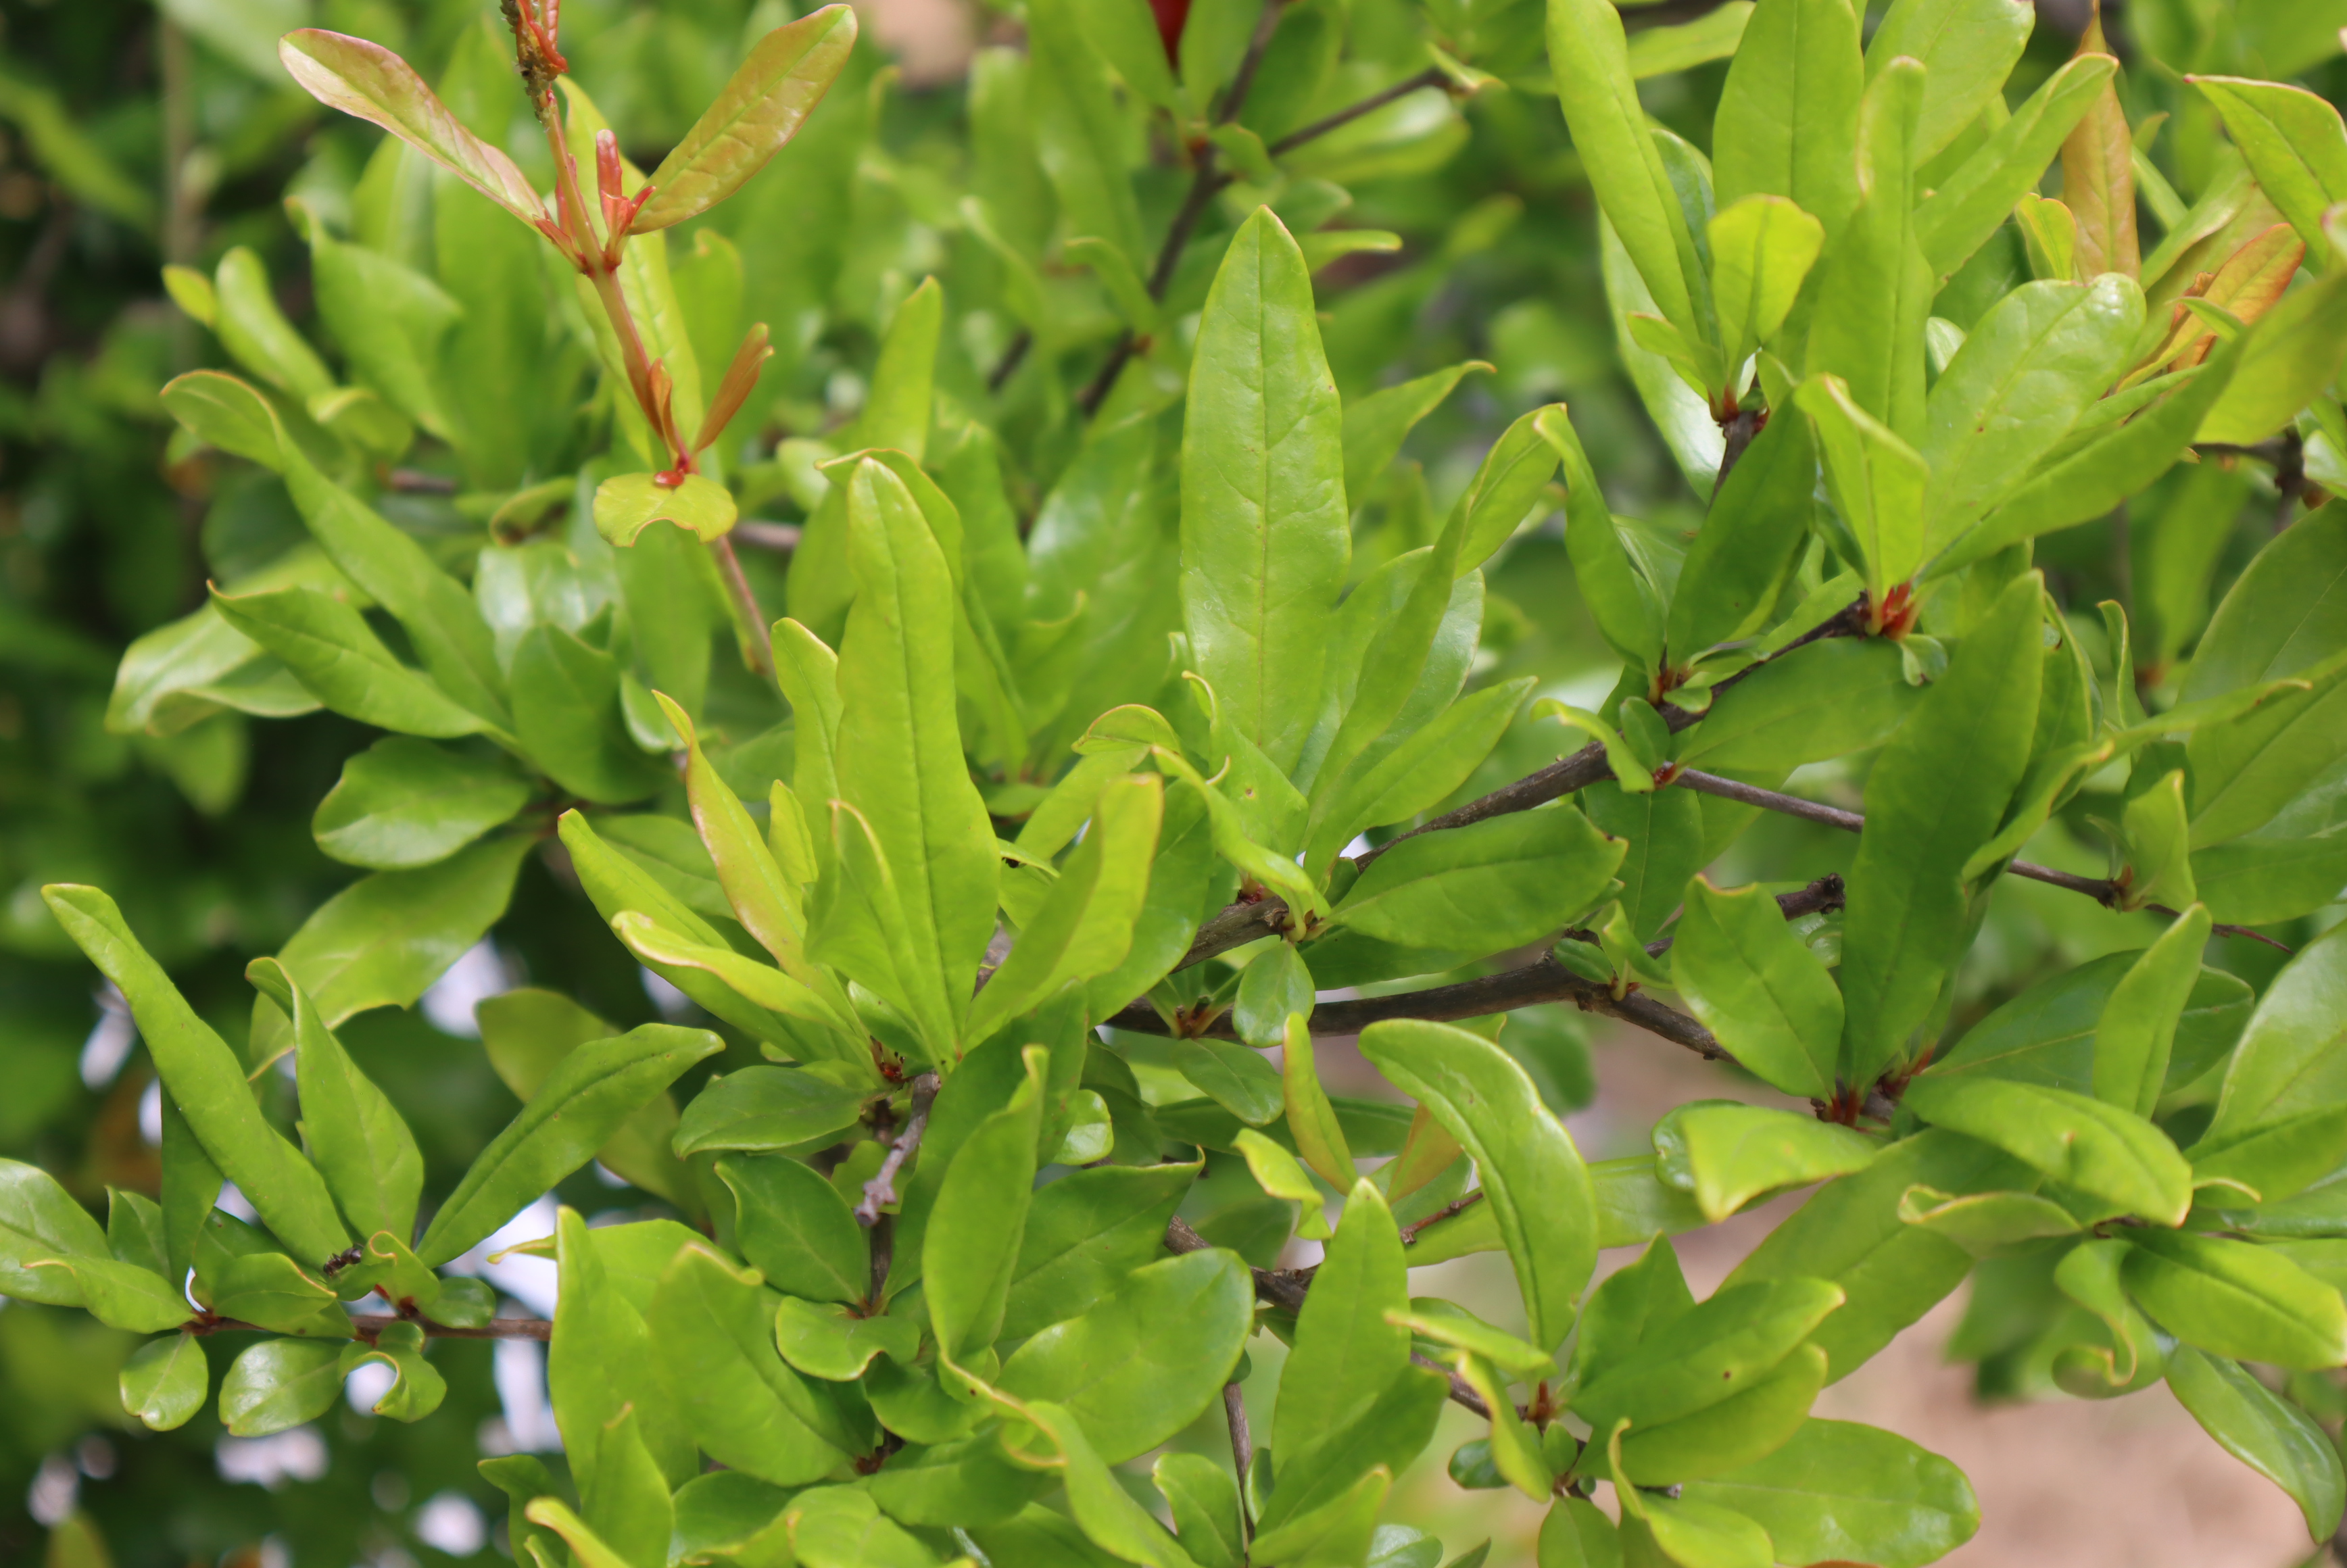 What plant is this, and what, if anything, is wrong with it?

pomegranate, aphids, coniella granati
